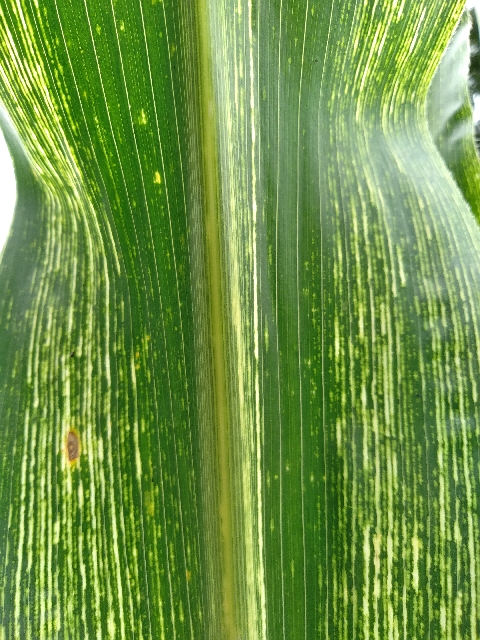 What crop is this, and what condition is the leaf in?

maize, maize streak virus
